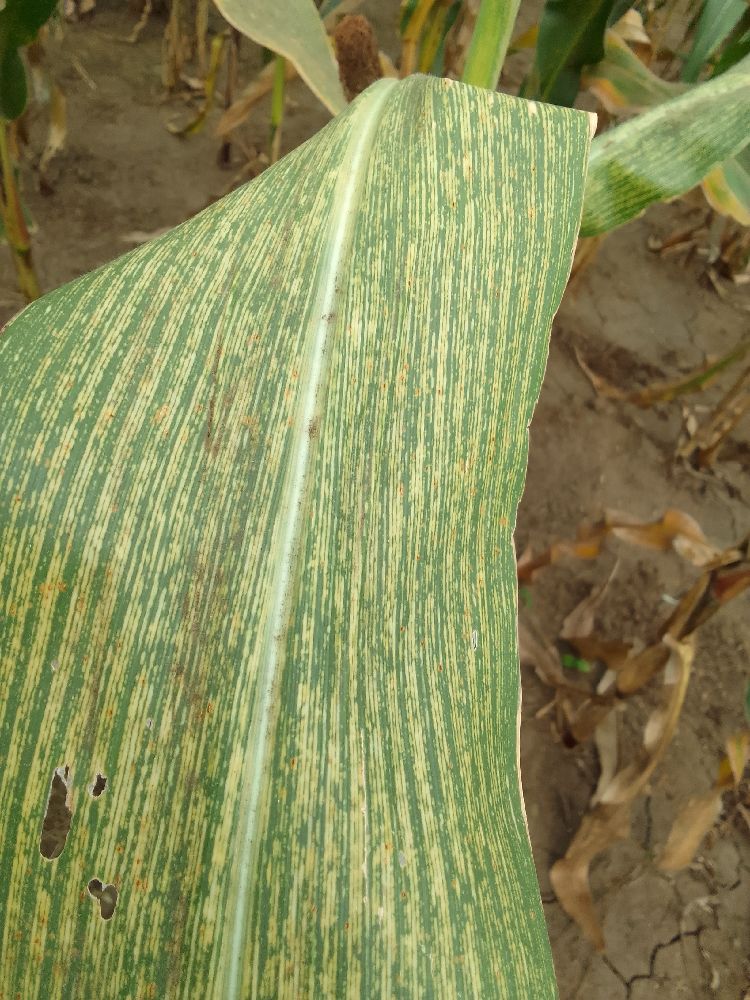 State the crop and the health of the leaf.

maize, maize streak virus
